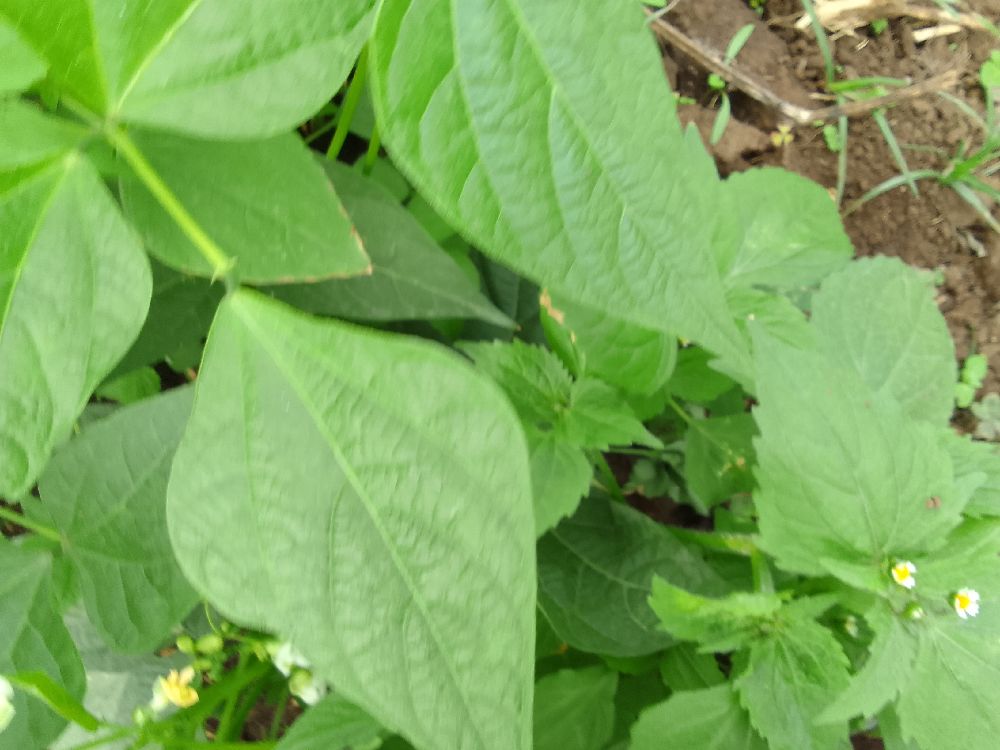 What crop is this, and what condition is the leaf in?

common bean, healthy
